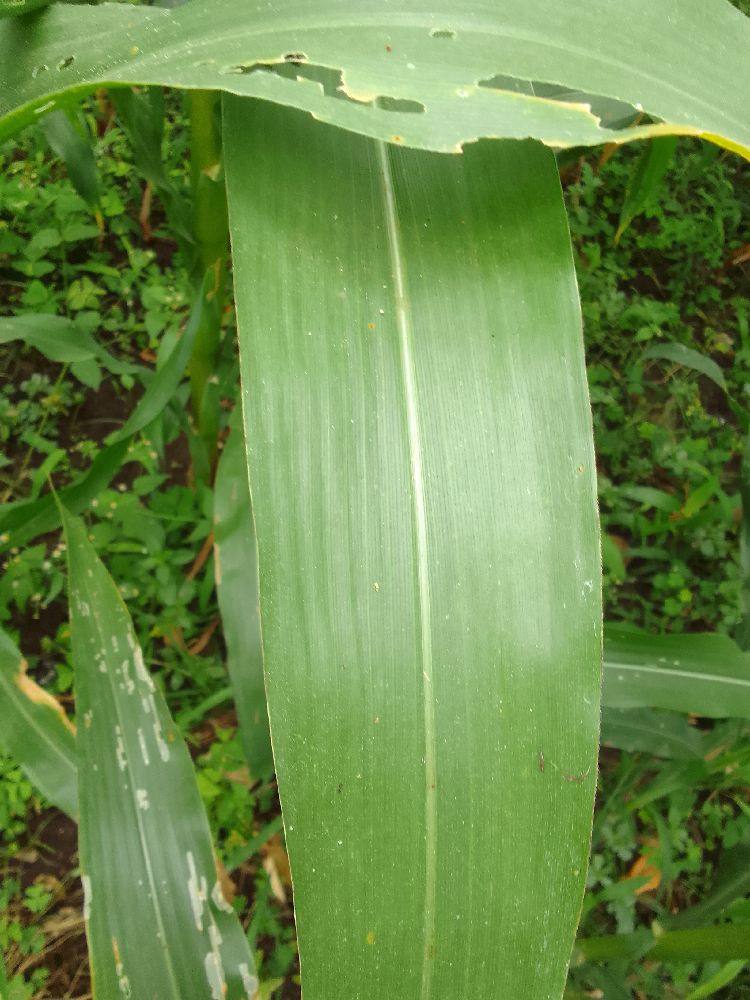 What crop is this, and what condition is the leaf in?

maize, healthy
